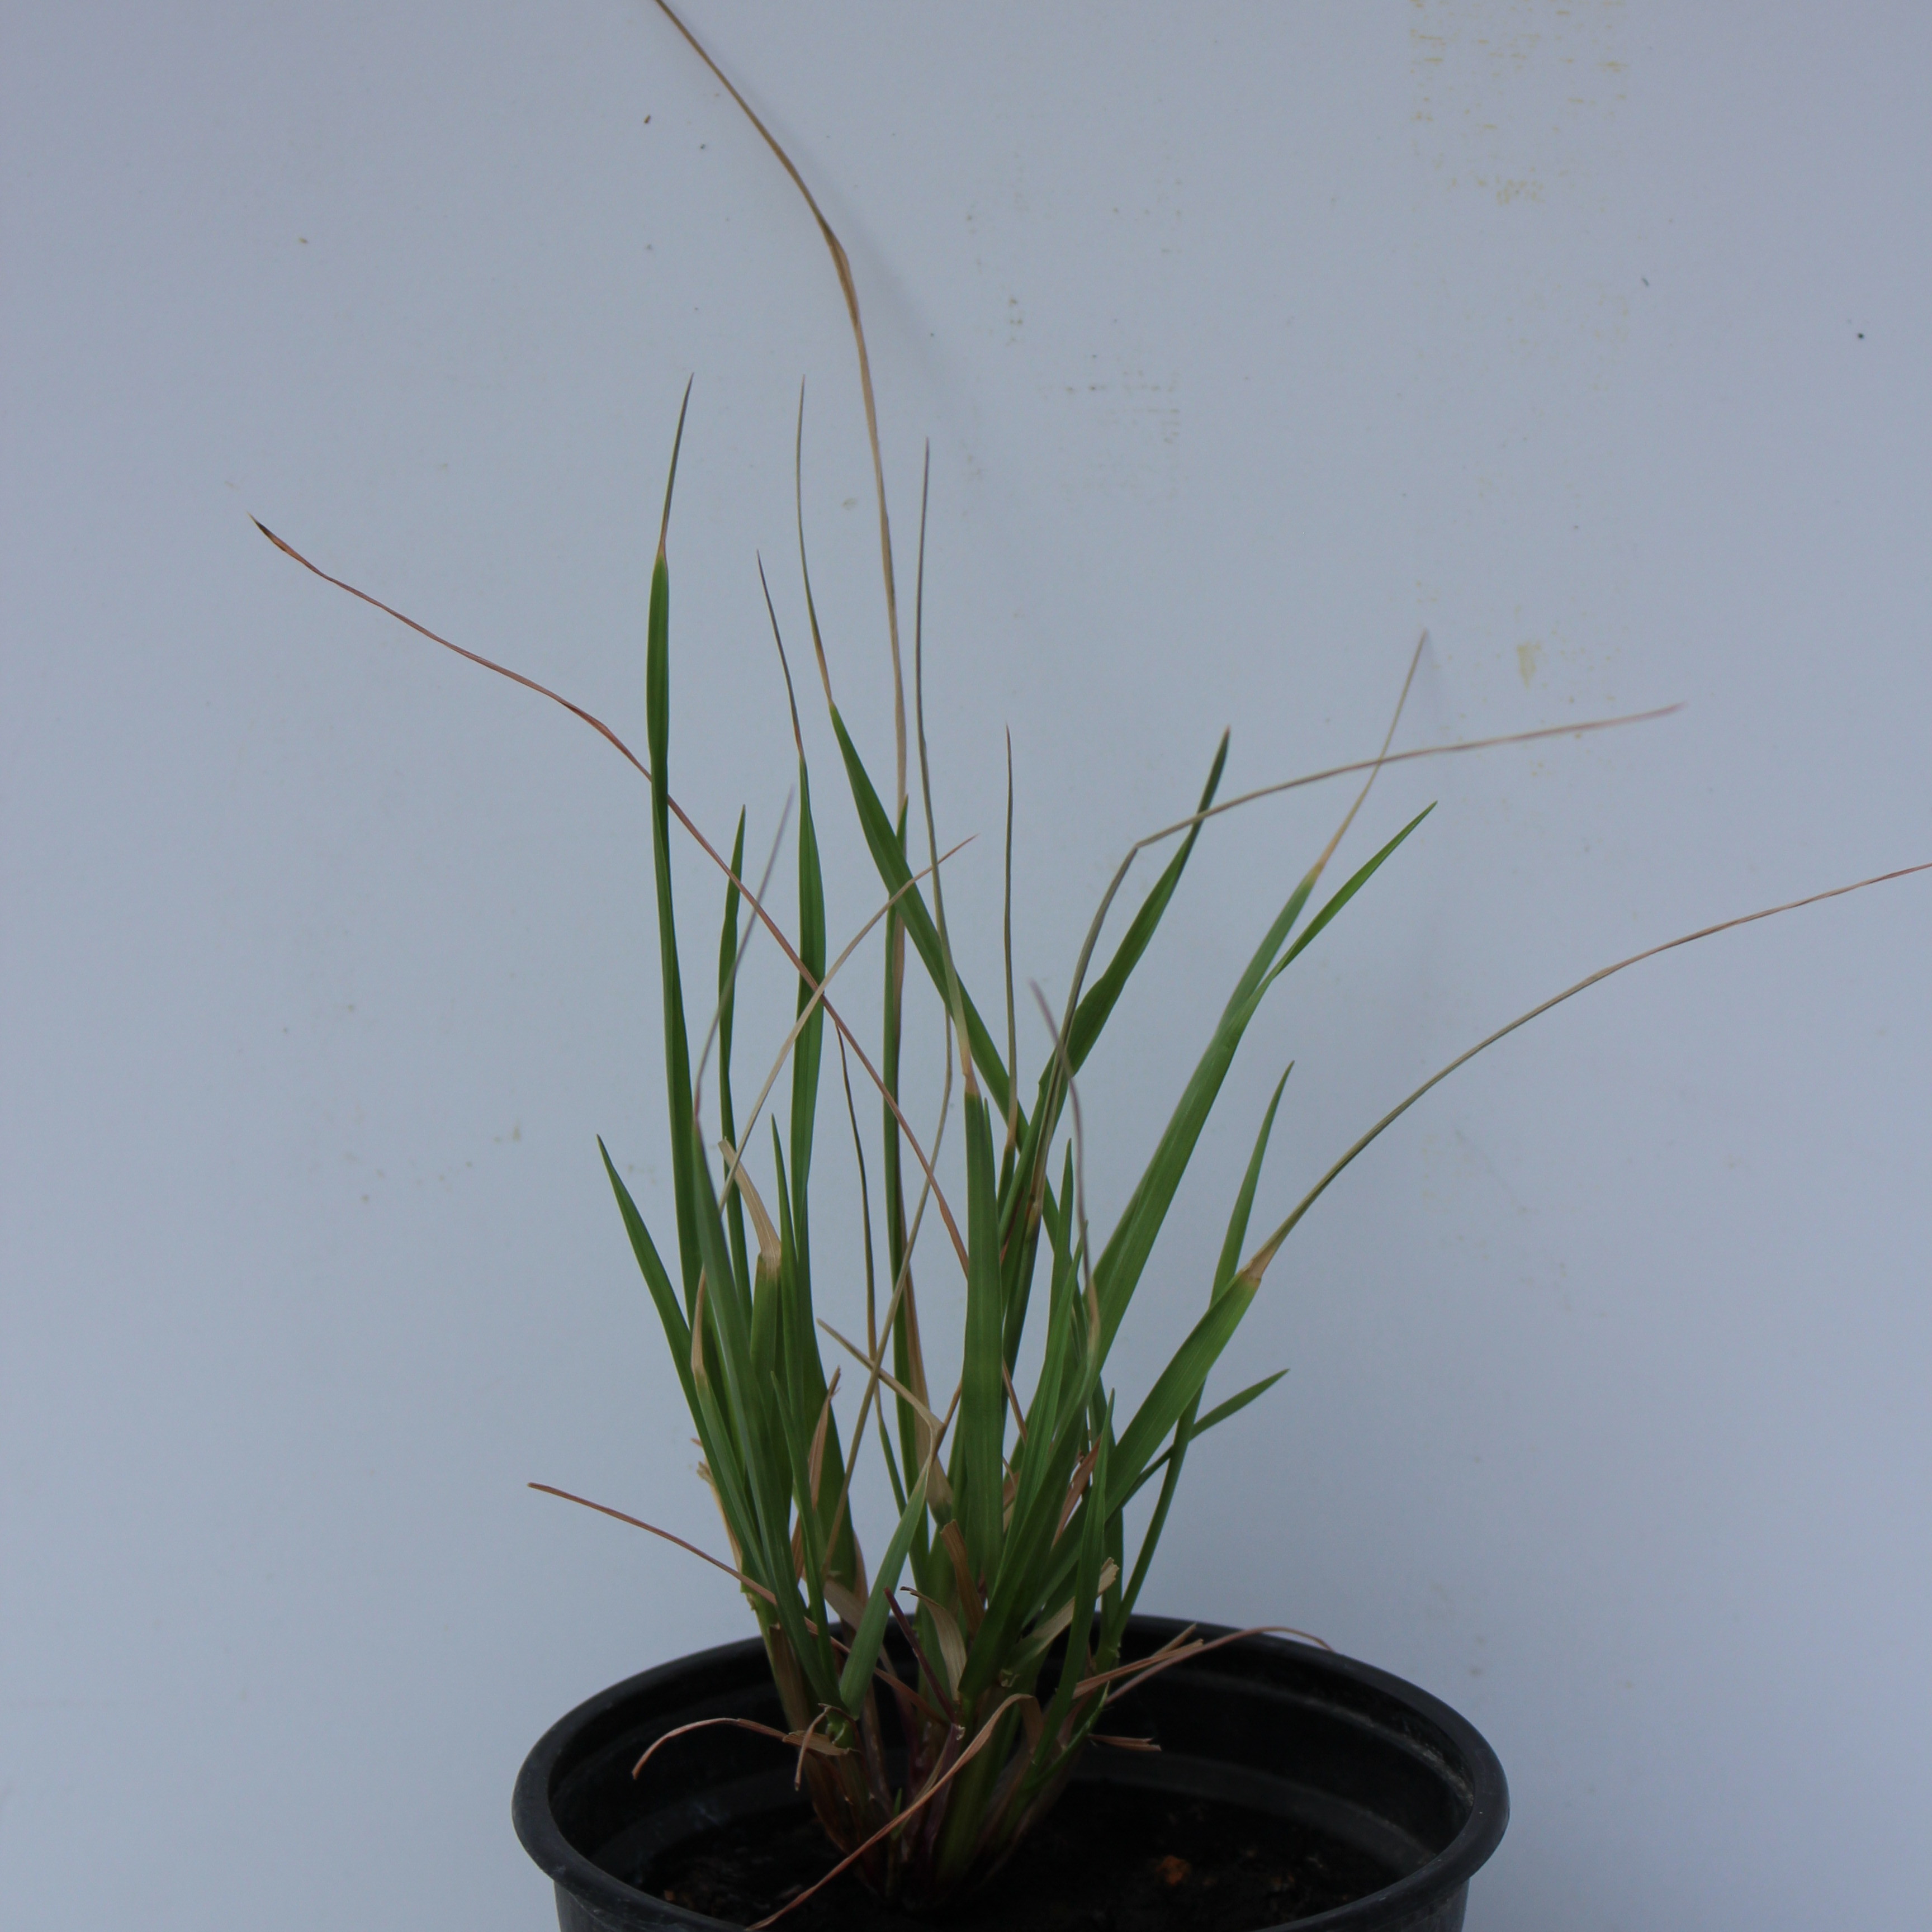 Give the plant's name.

Lolium multiflorum
